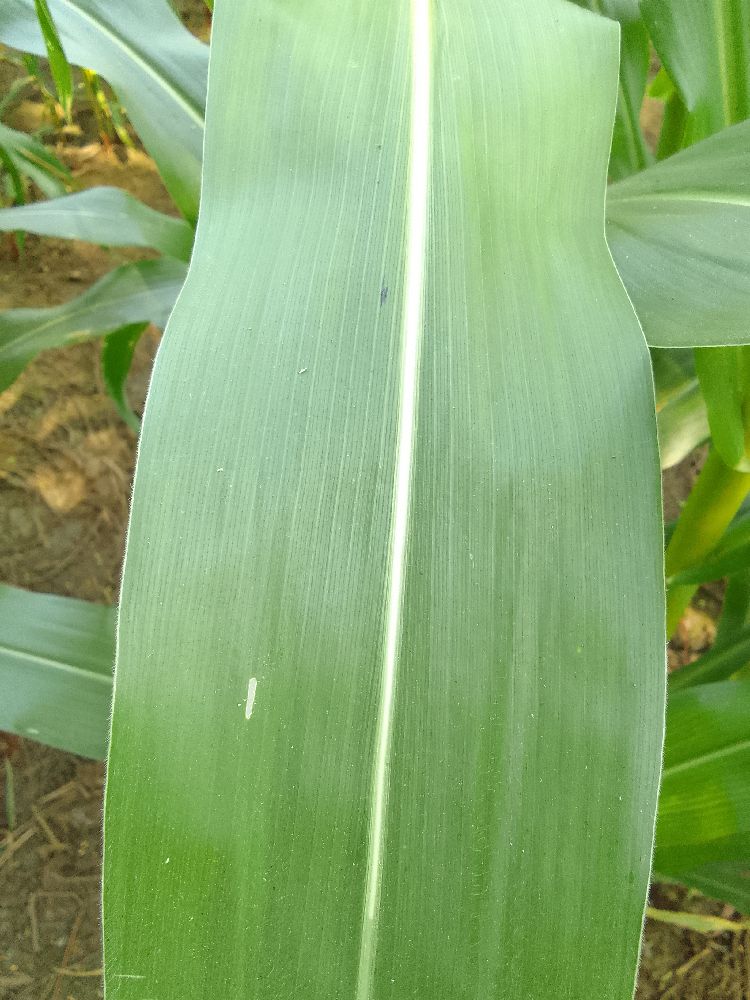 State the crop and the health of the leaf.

maize, healthy
